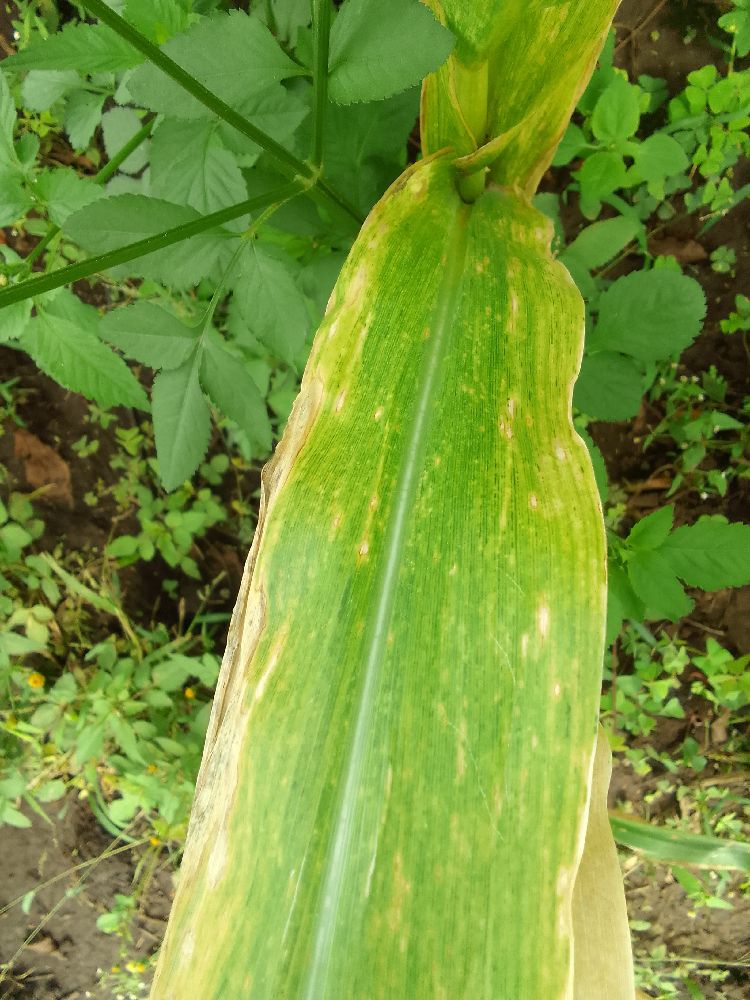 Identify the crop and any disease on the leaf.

maize, maize lethal necrosis
